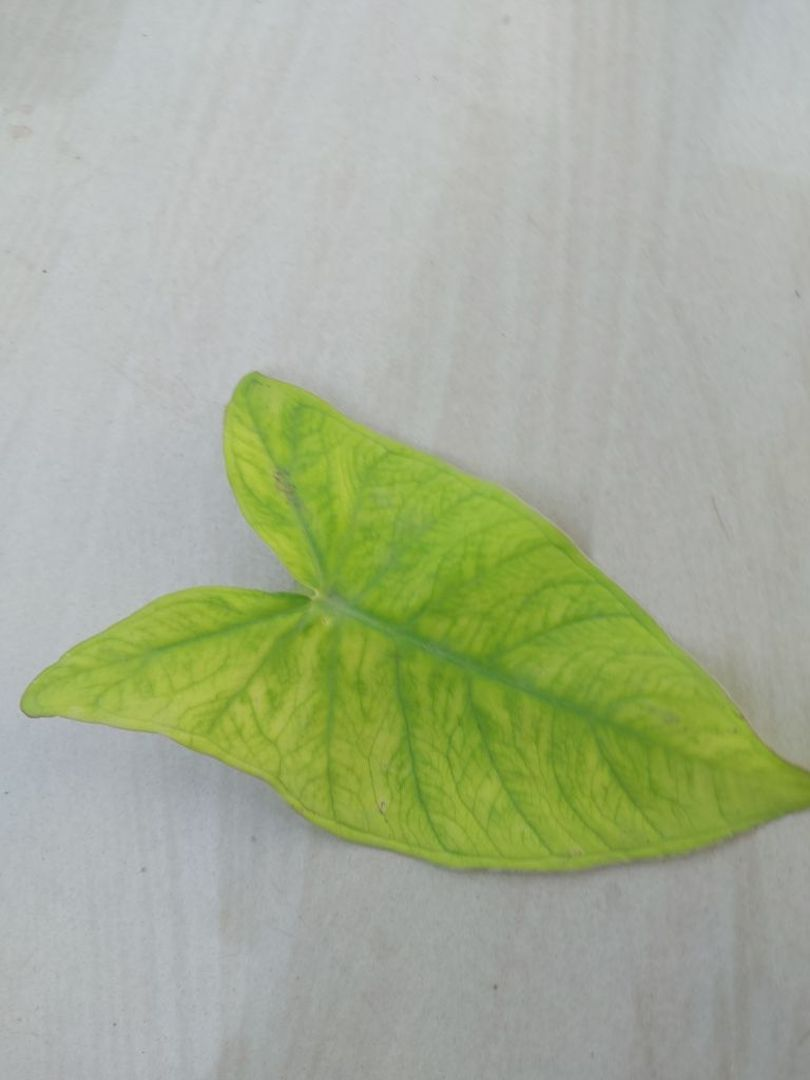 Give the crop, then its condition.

taro, mosaic
